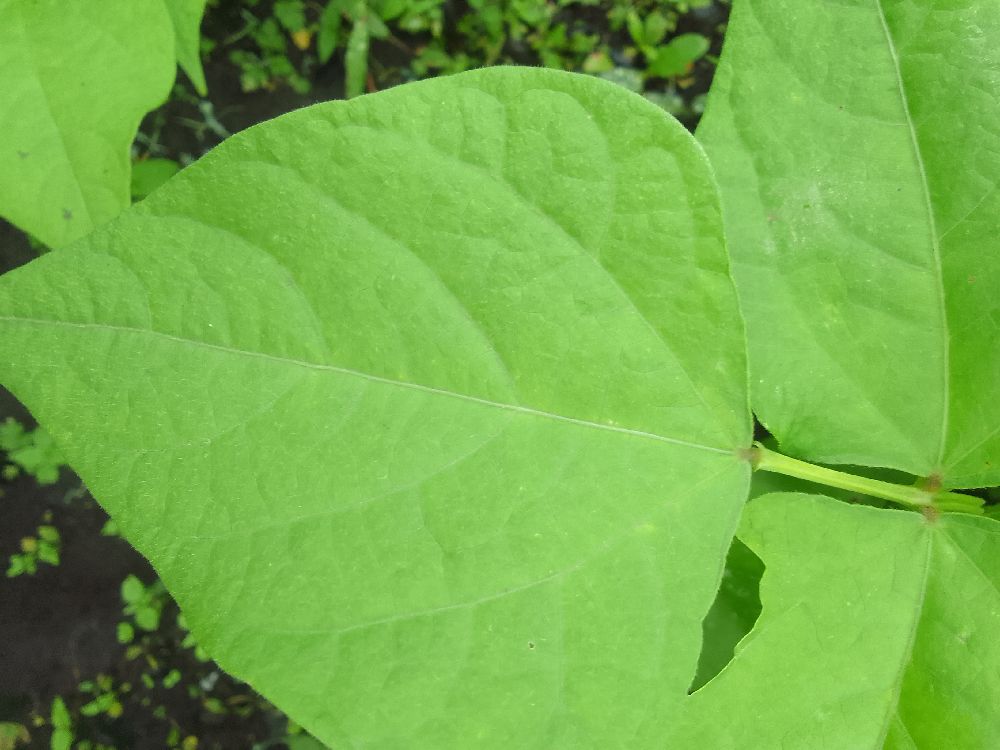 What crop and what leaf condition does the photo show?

common bean, healthy
